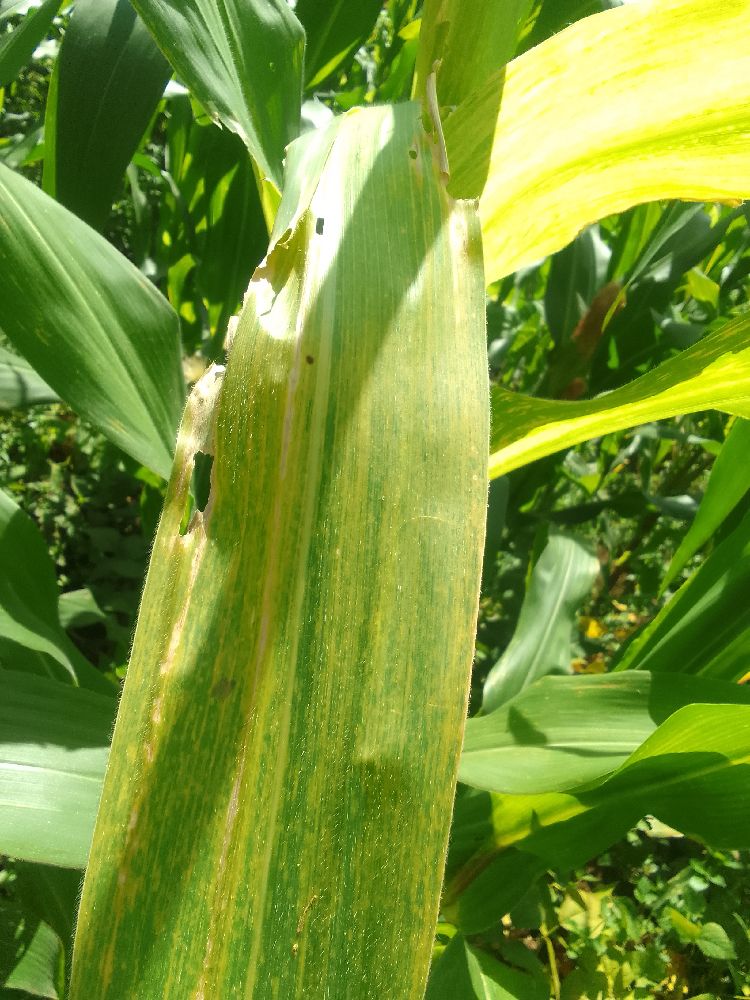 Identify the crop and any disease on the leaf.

maize, maize lethal necrosis
